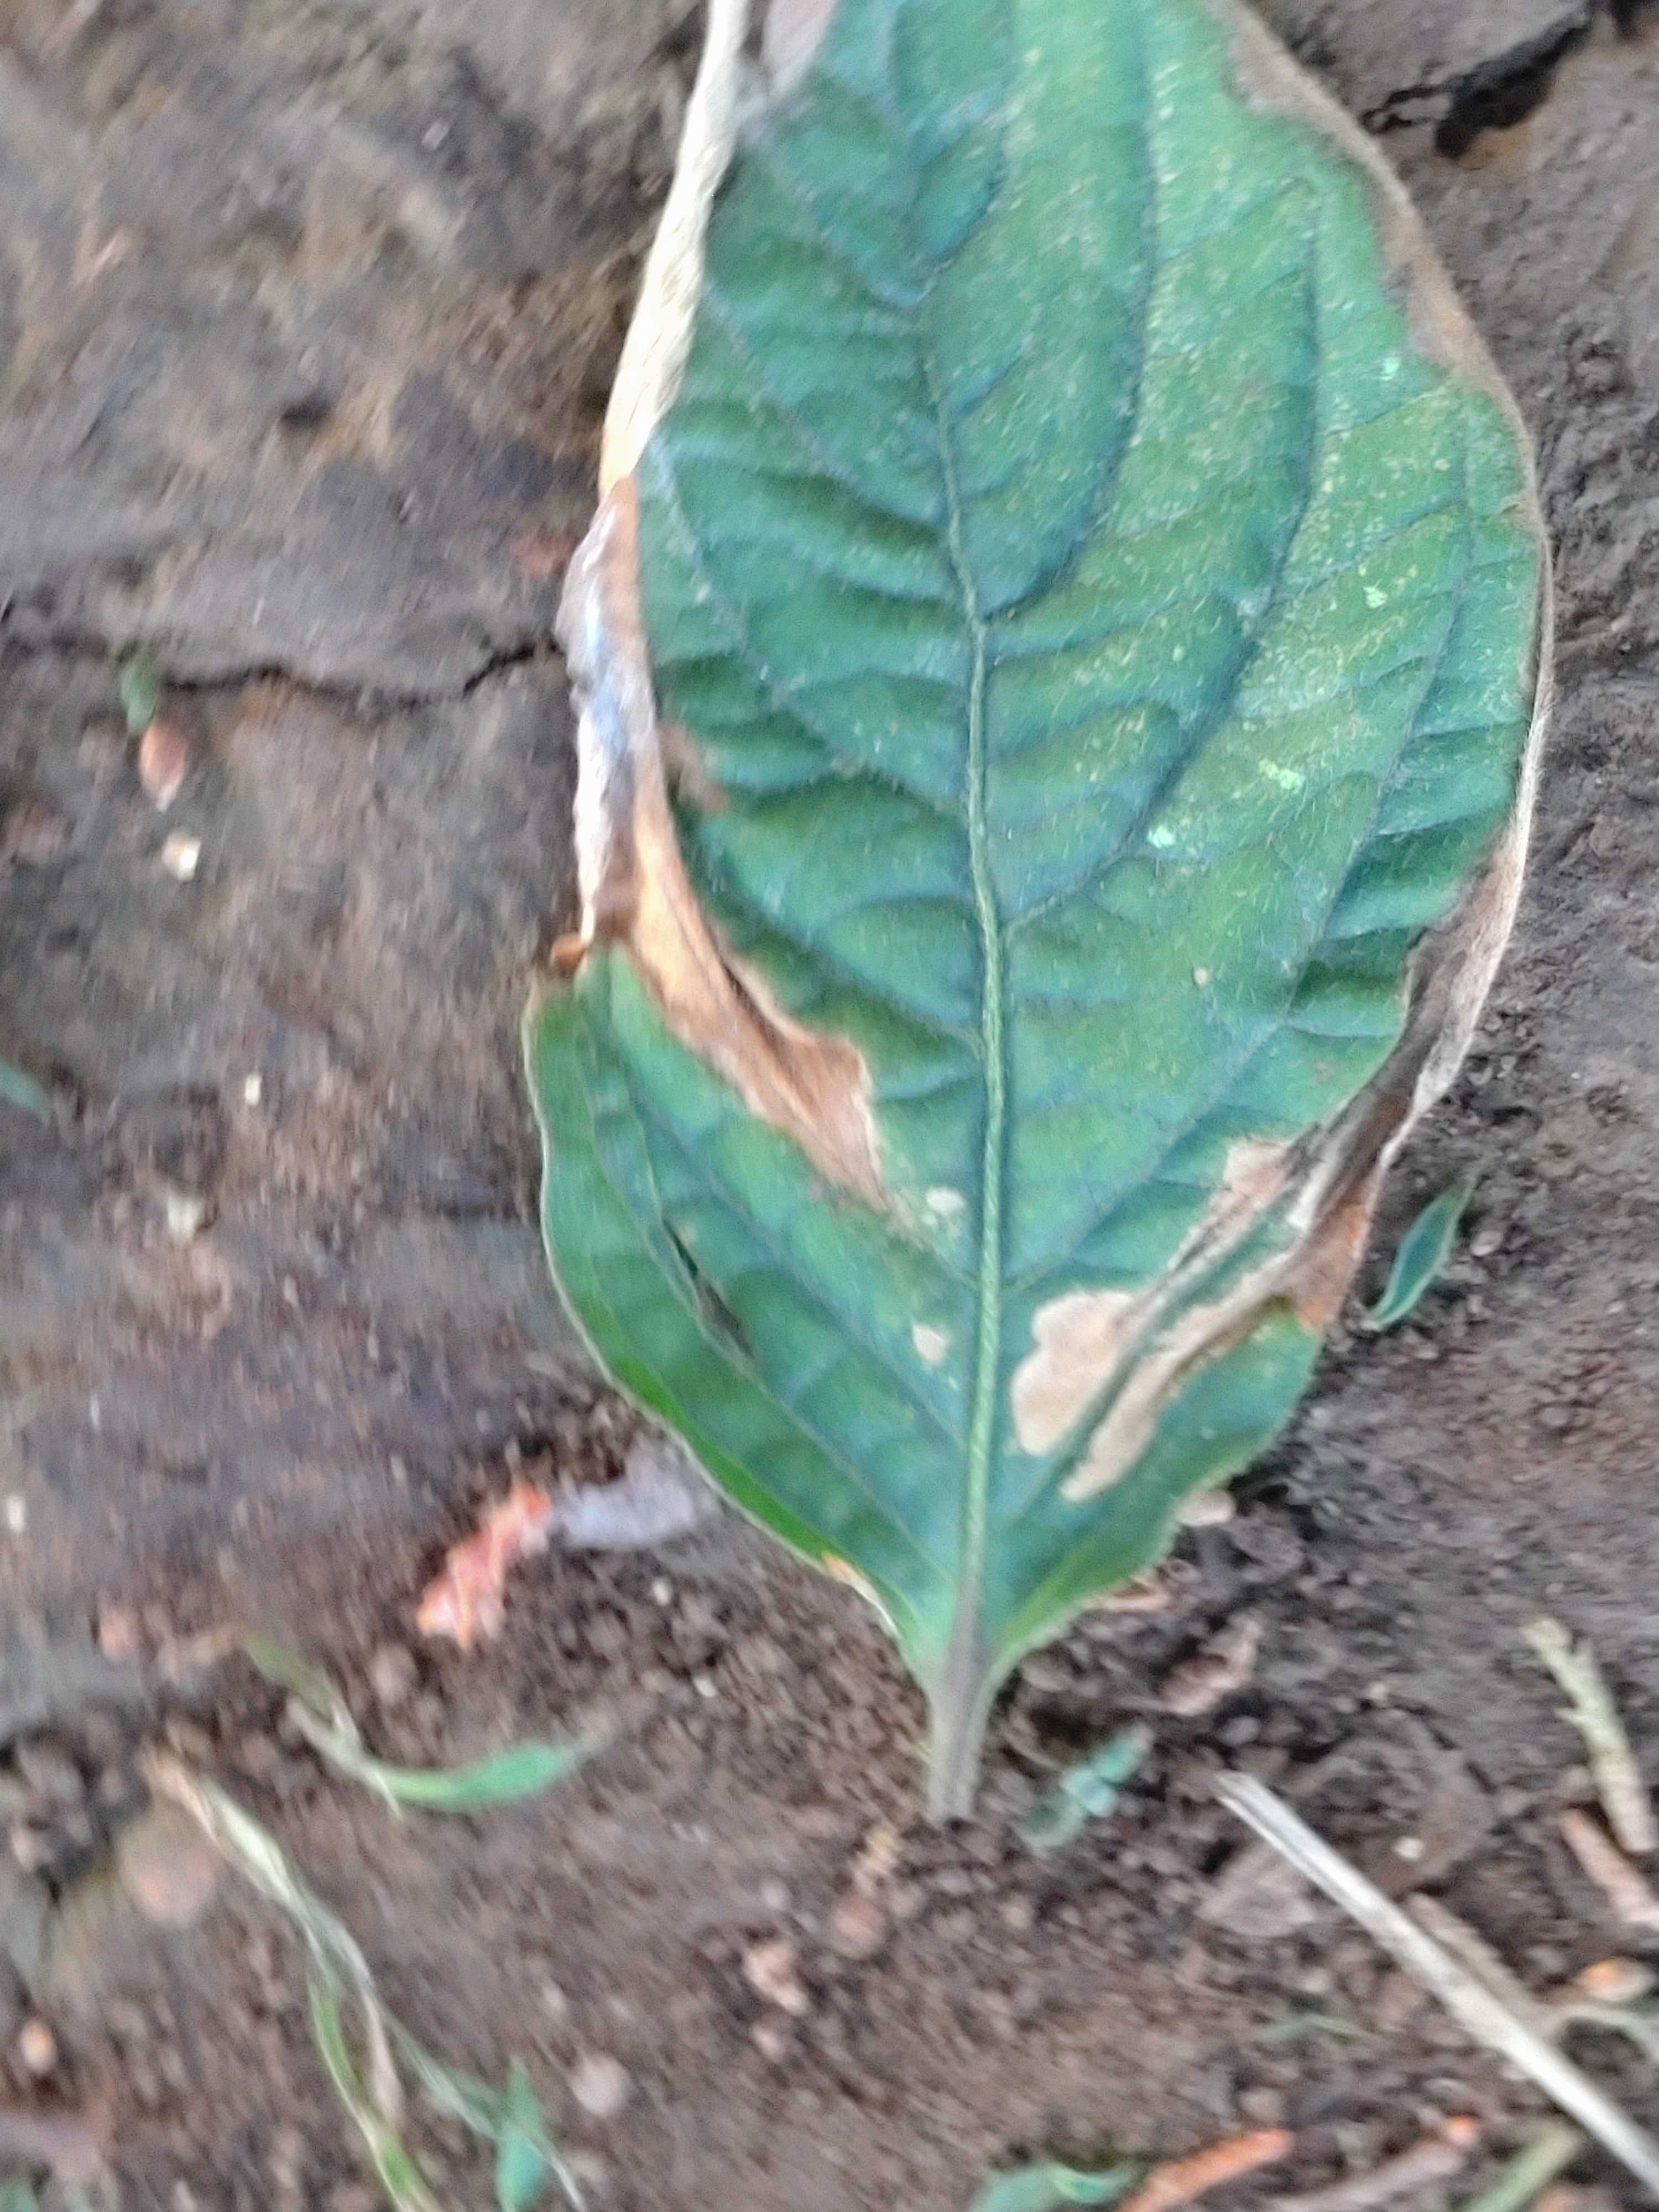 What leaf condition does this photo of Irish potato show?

early blight
